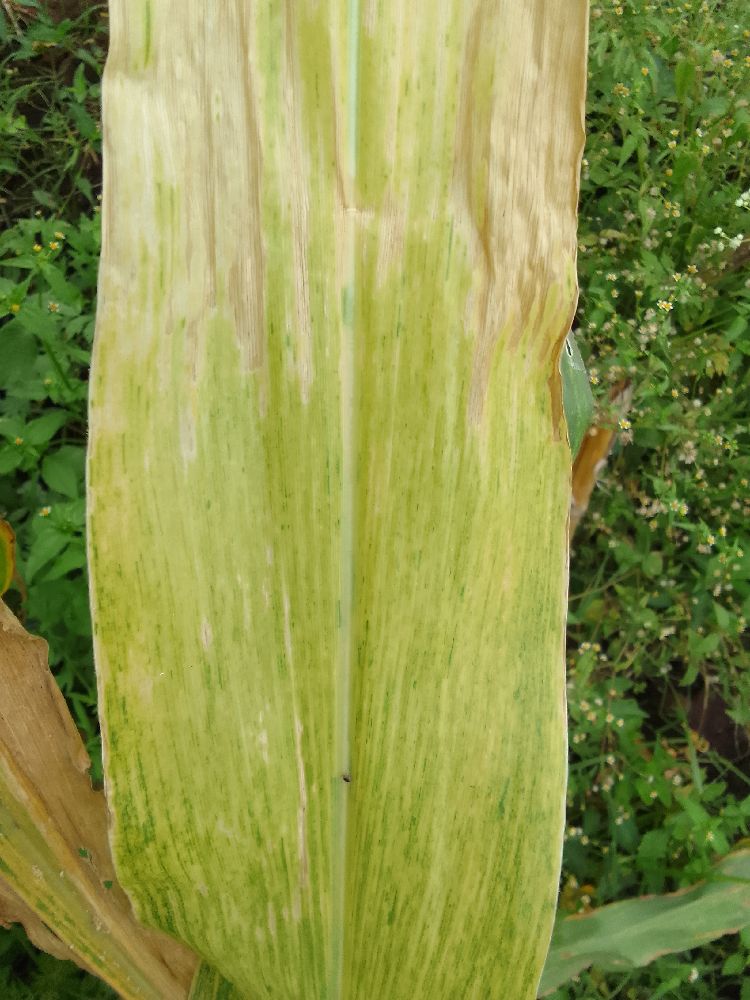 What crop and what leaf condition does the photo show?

maize, maize lethal necrosis
